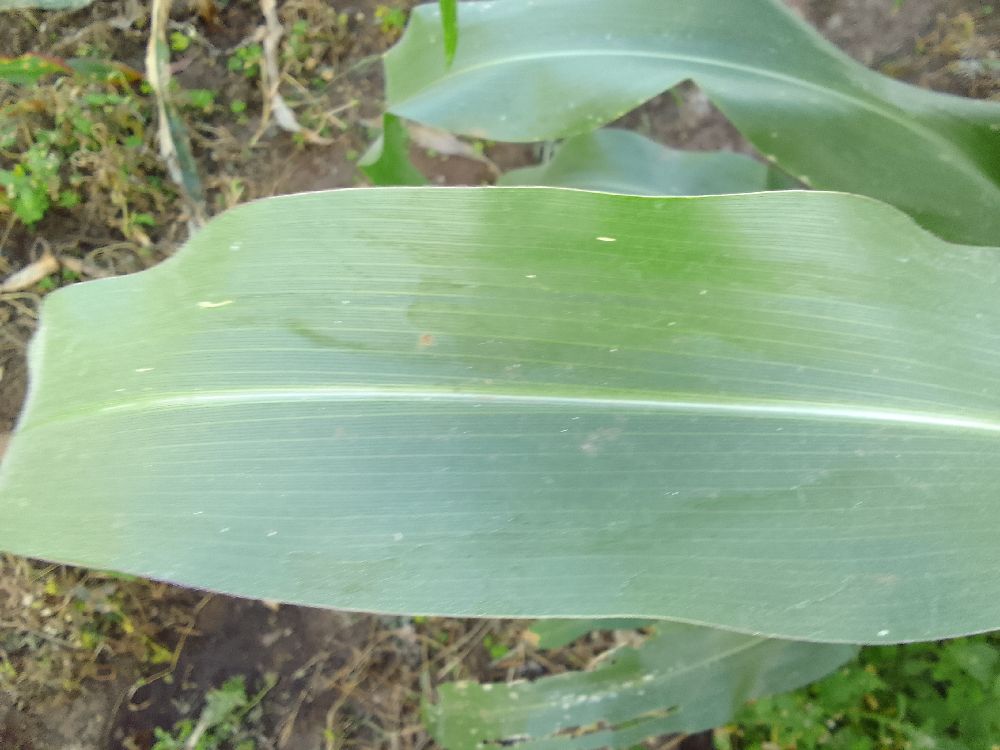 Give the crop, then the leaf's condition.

maize, healthy
